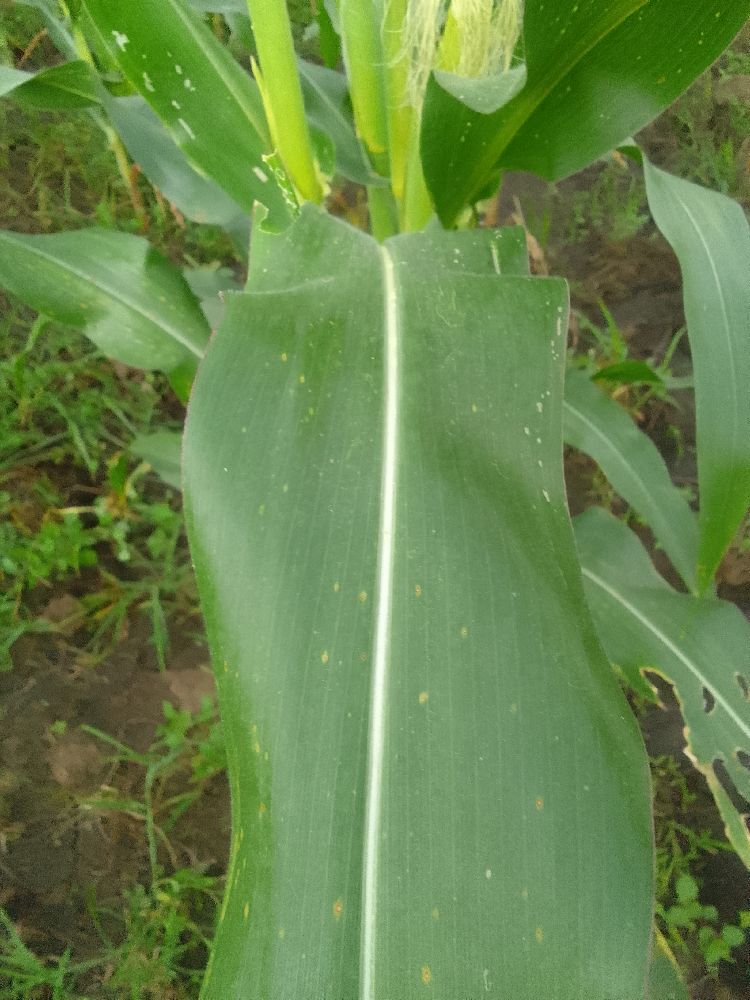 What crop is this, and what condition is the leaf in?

maize, healthy
